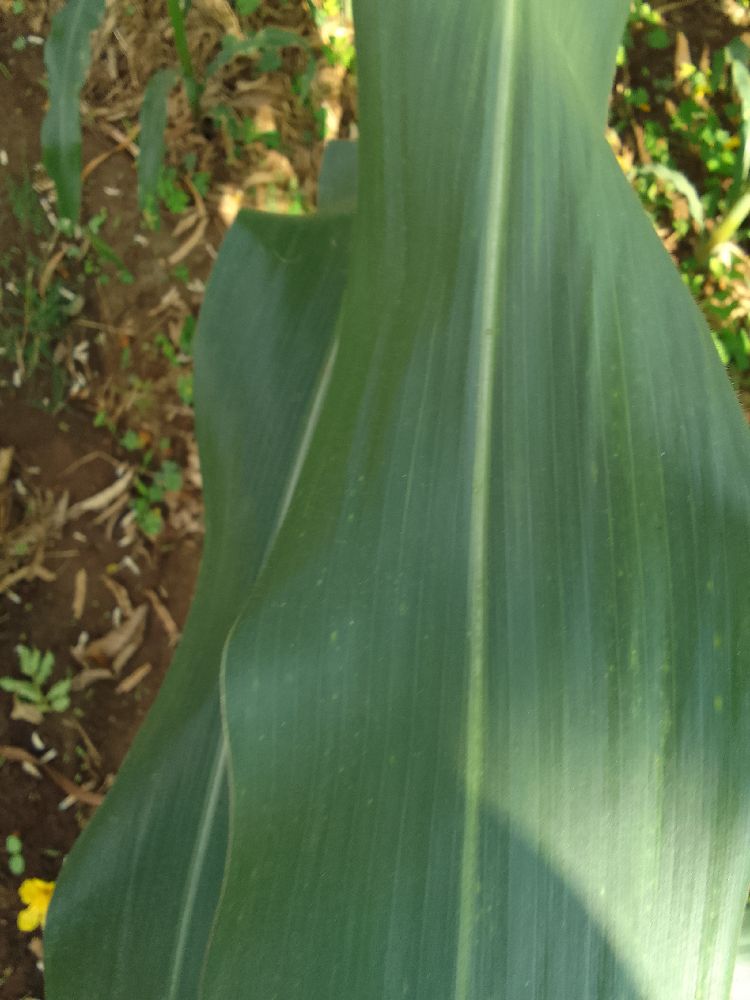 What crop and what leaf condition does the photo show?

maize, healthy
